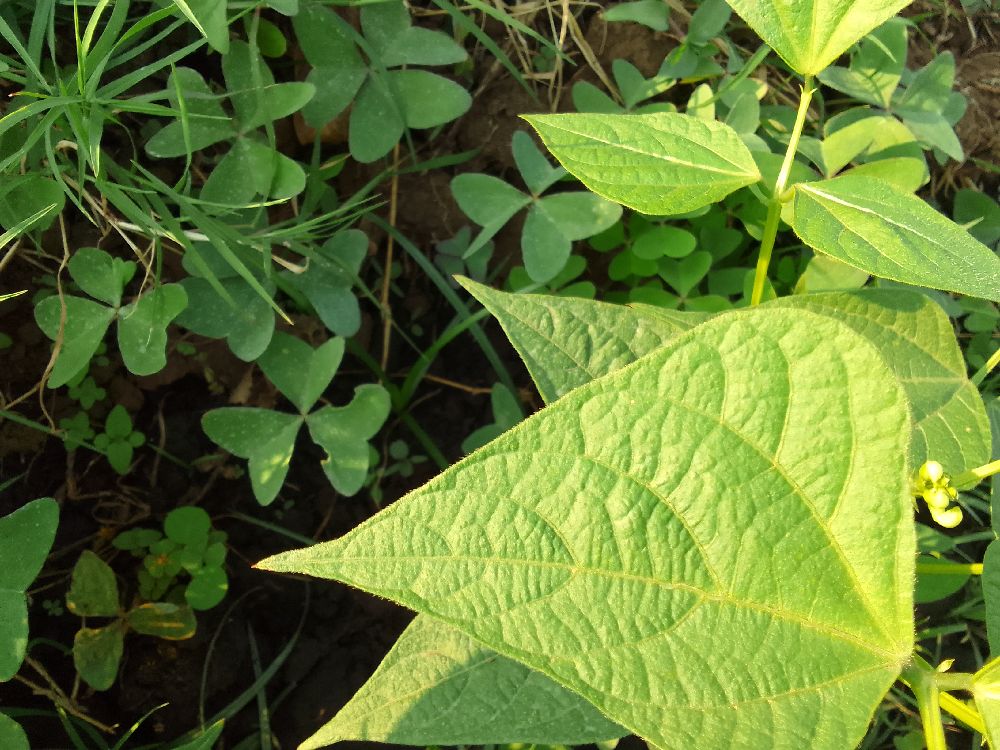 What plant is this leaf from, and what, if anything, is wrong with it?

common bean, healthy
